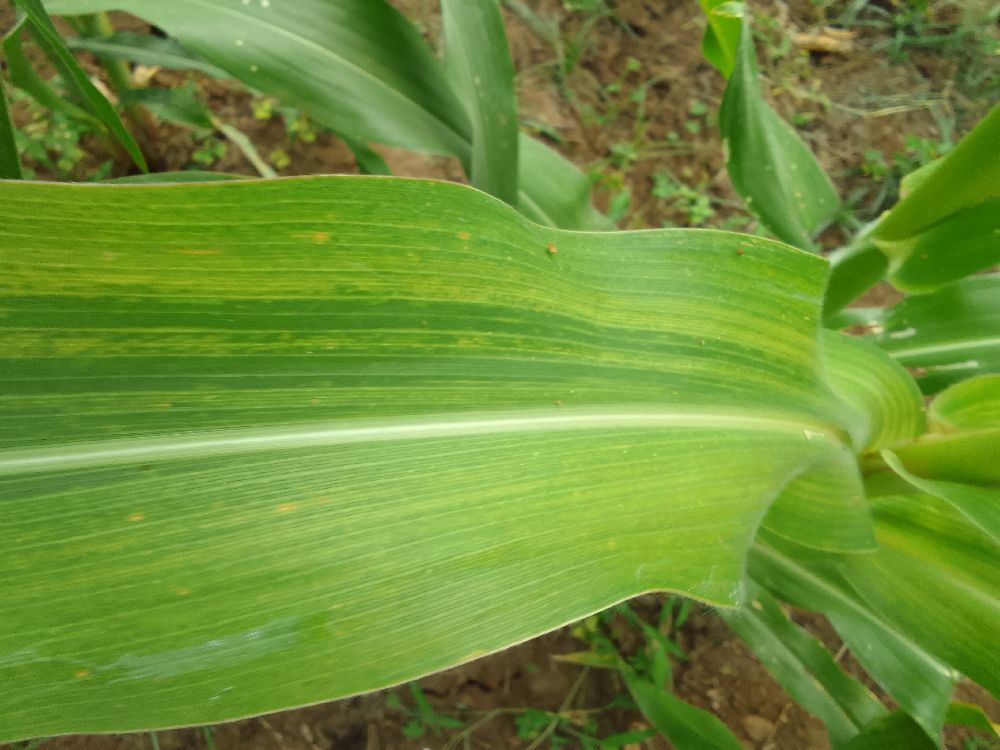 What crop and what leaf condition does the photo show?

maize, maize lethal necrosis
